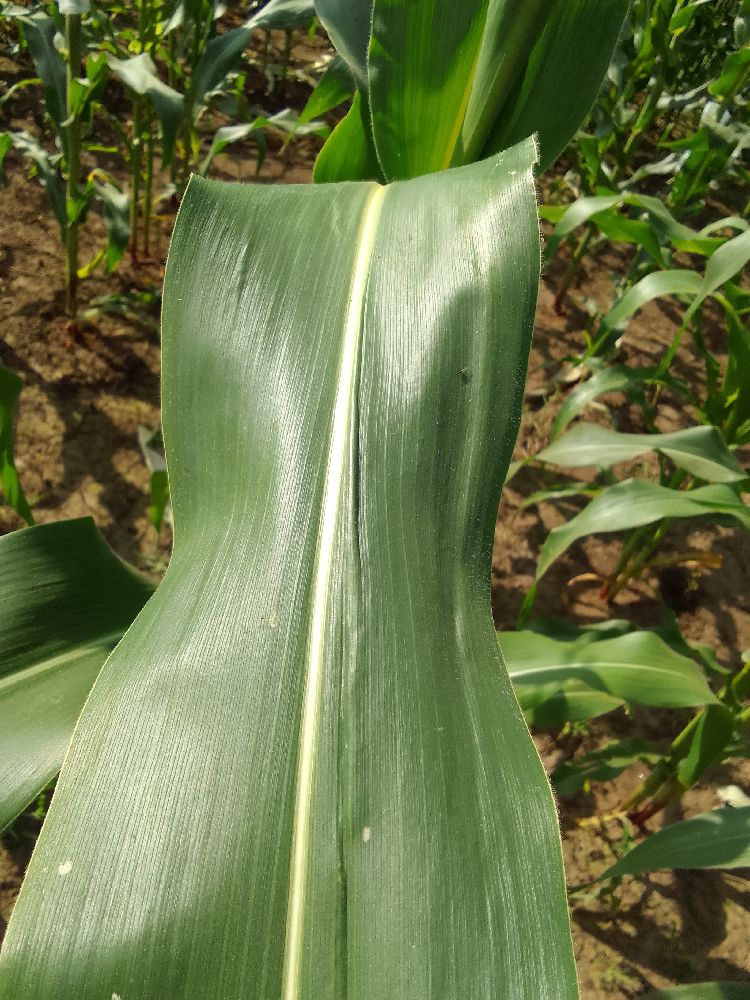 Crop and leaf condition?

maize, healthy
